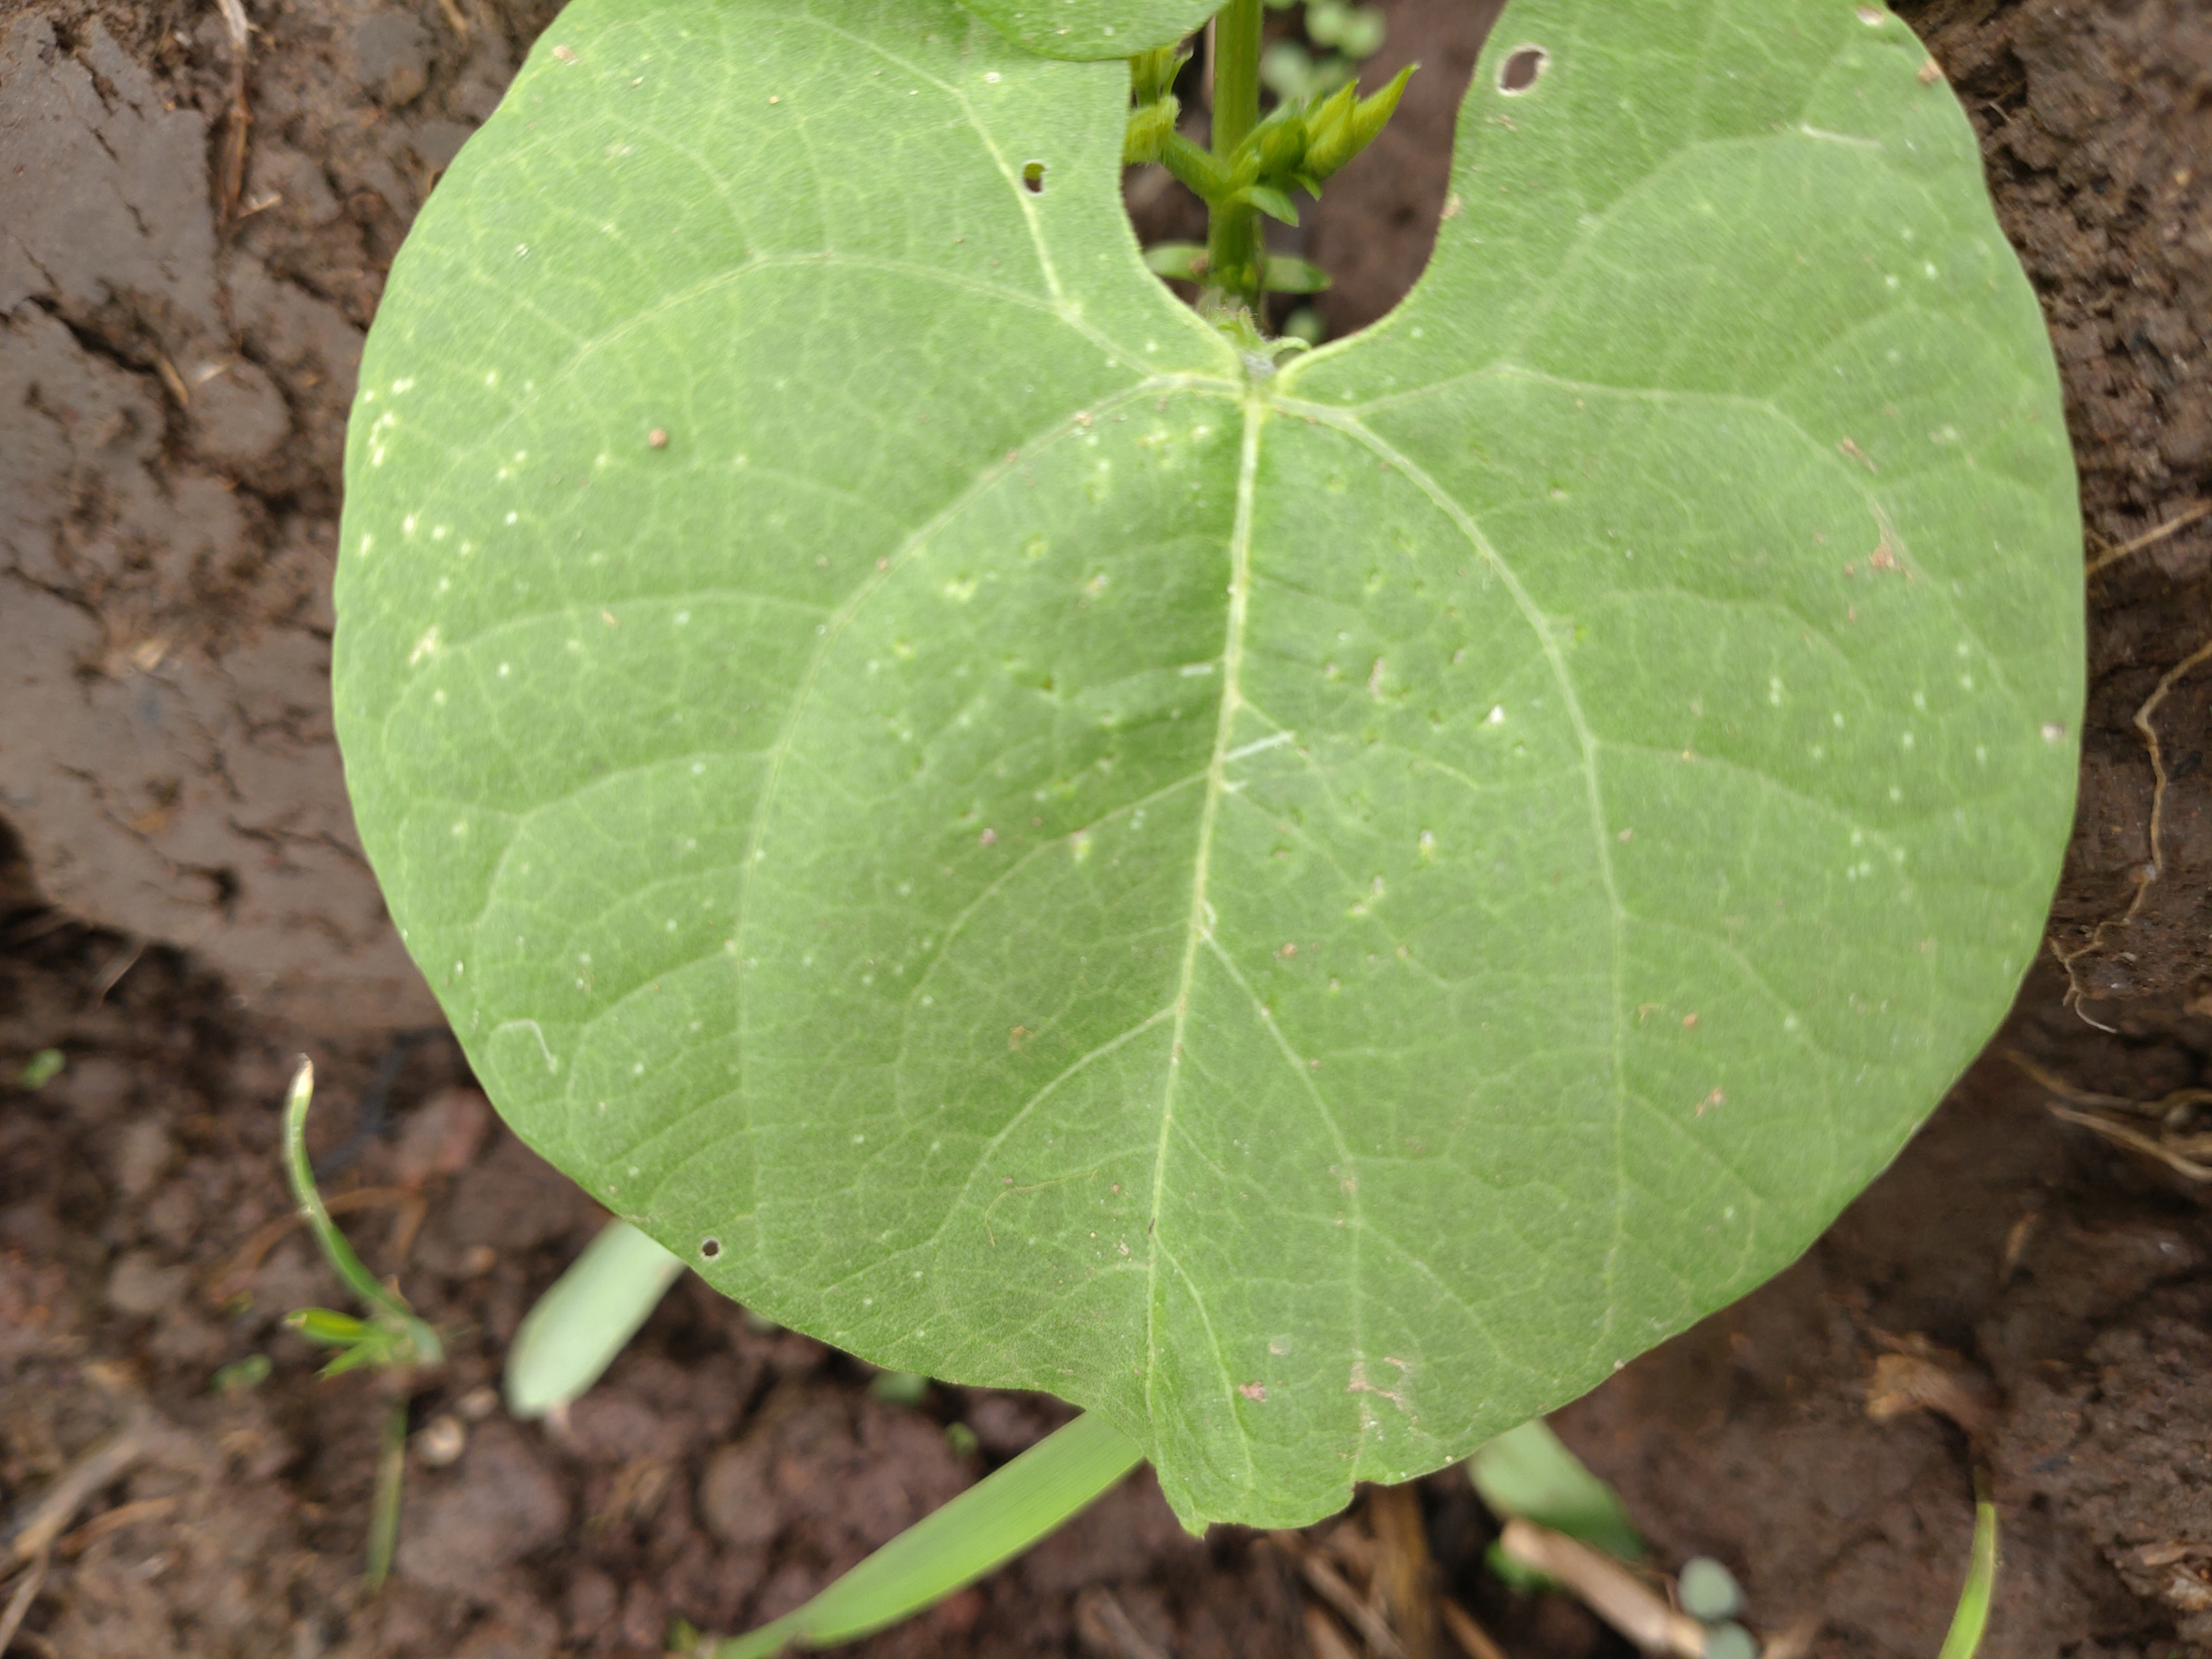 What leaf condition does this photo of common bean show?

healthy
